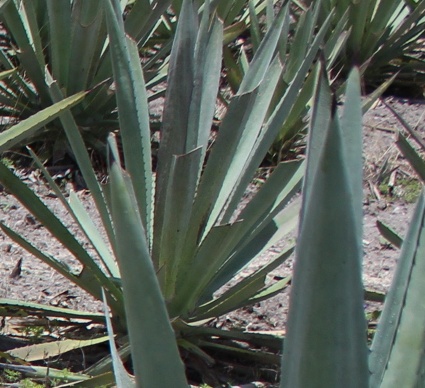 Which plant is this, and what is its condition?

agave, small
